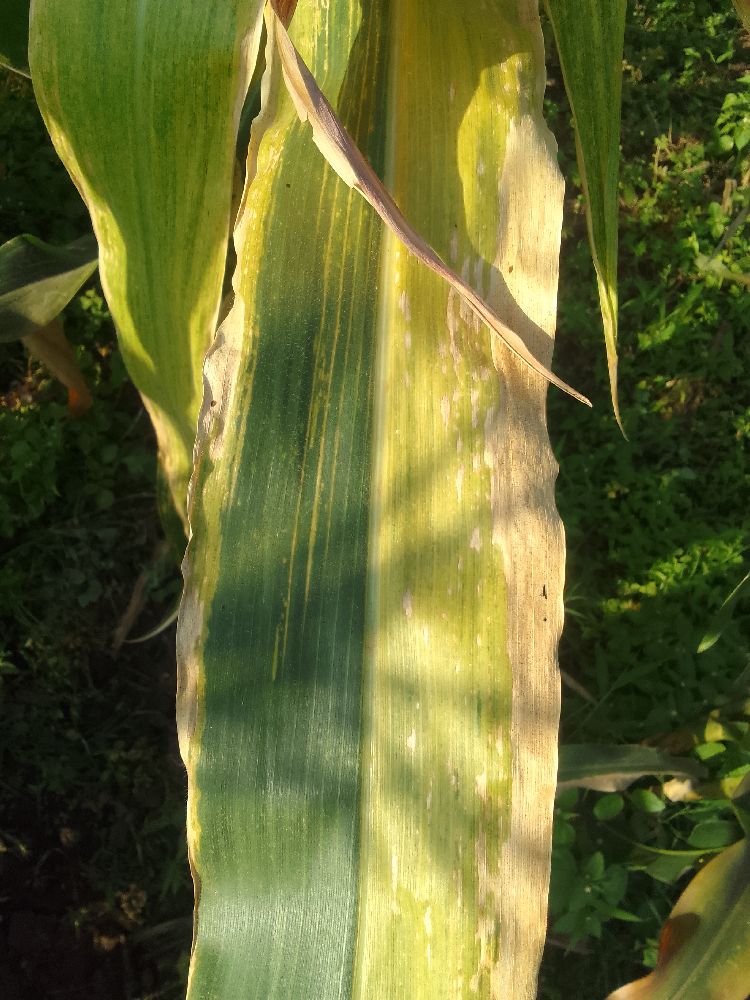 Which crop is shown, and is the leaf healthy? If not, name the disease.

maize, maize lethal necrosis
